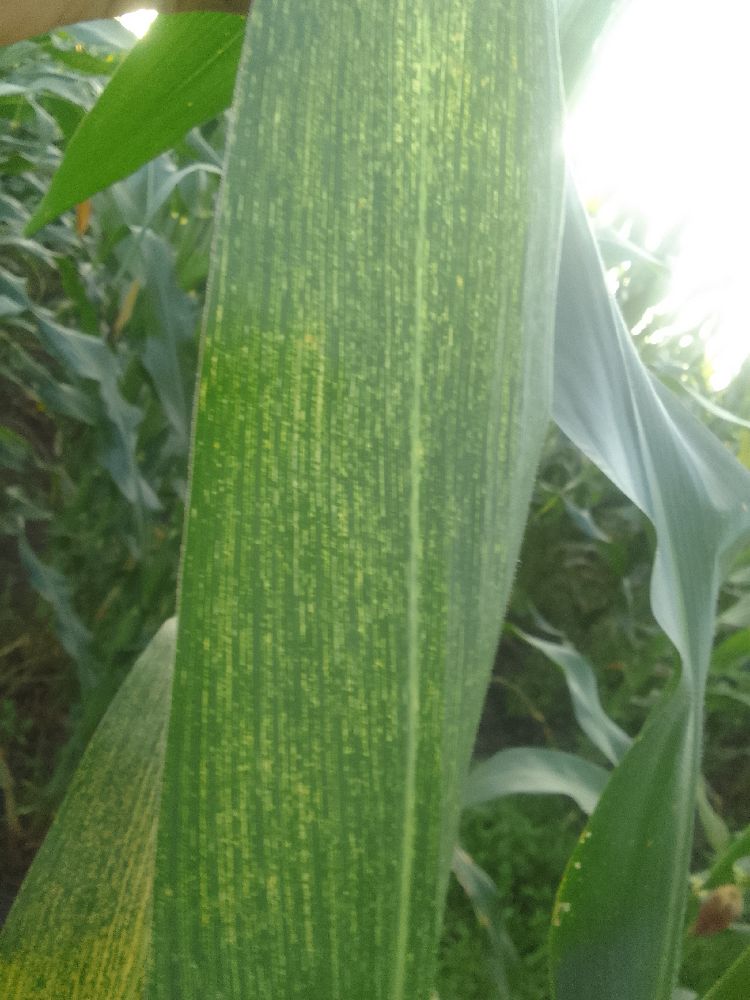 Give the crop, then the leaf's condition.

maize, maize streak virus
